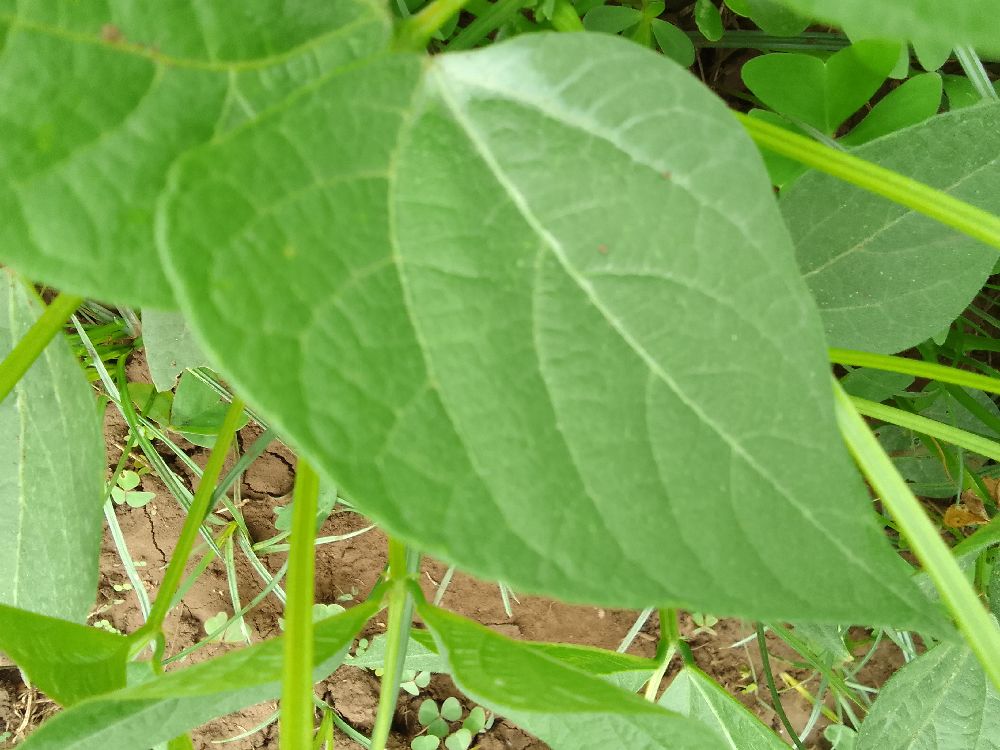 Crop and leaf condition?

common bean, healthy
